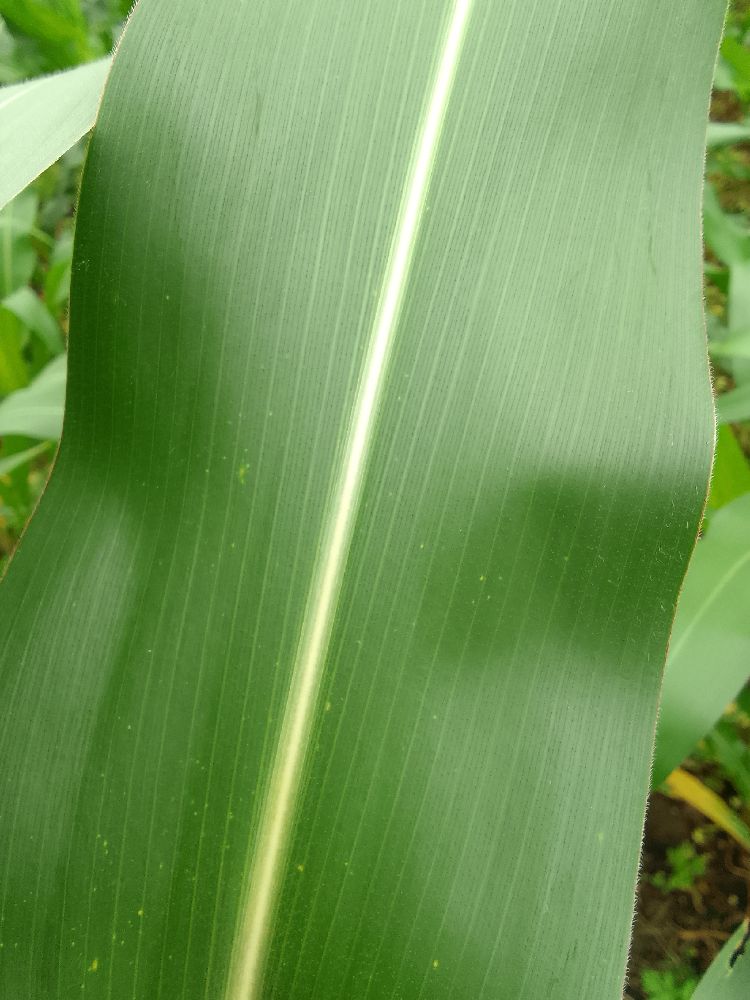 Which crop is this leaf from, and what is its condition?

maize, healthy
